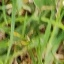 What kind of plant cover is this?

grass
